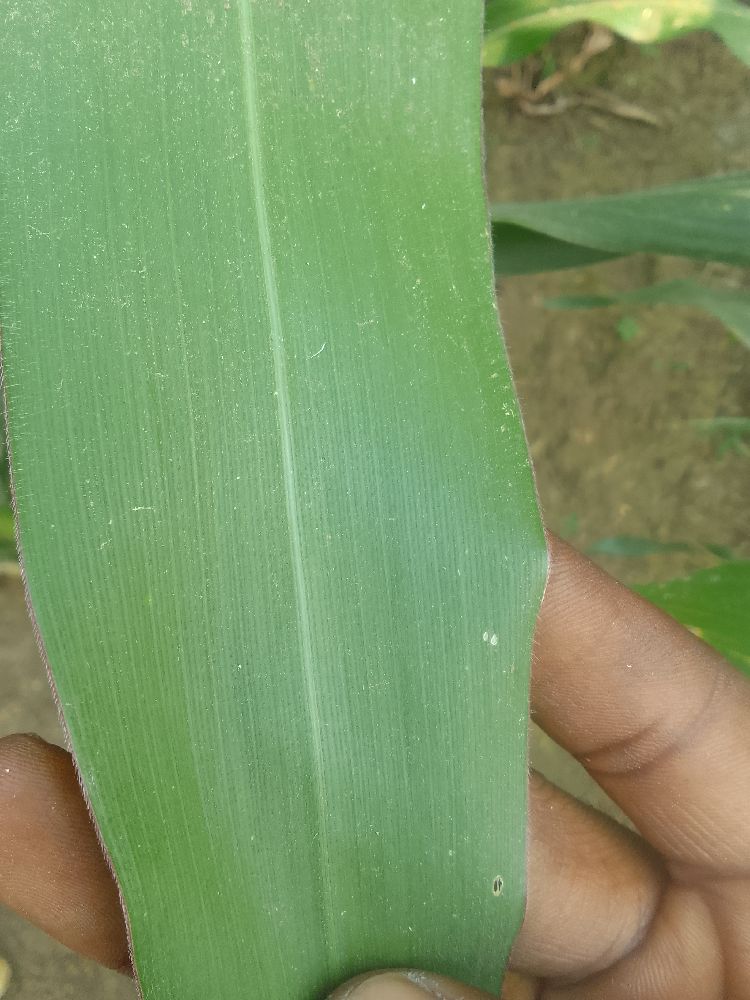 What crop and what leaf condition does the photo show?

maize, healthy
